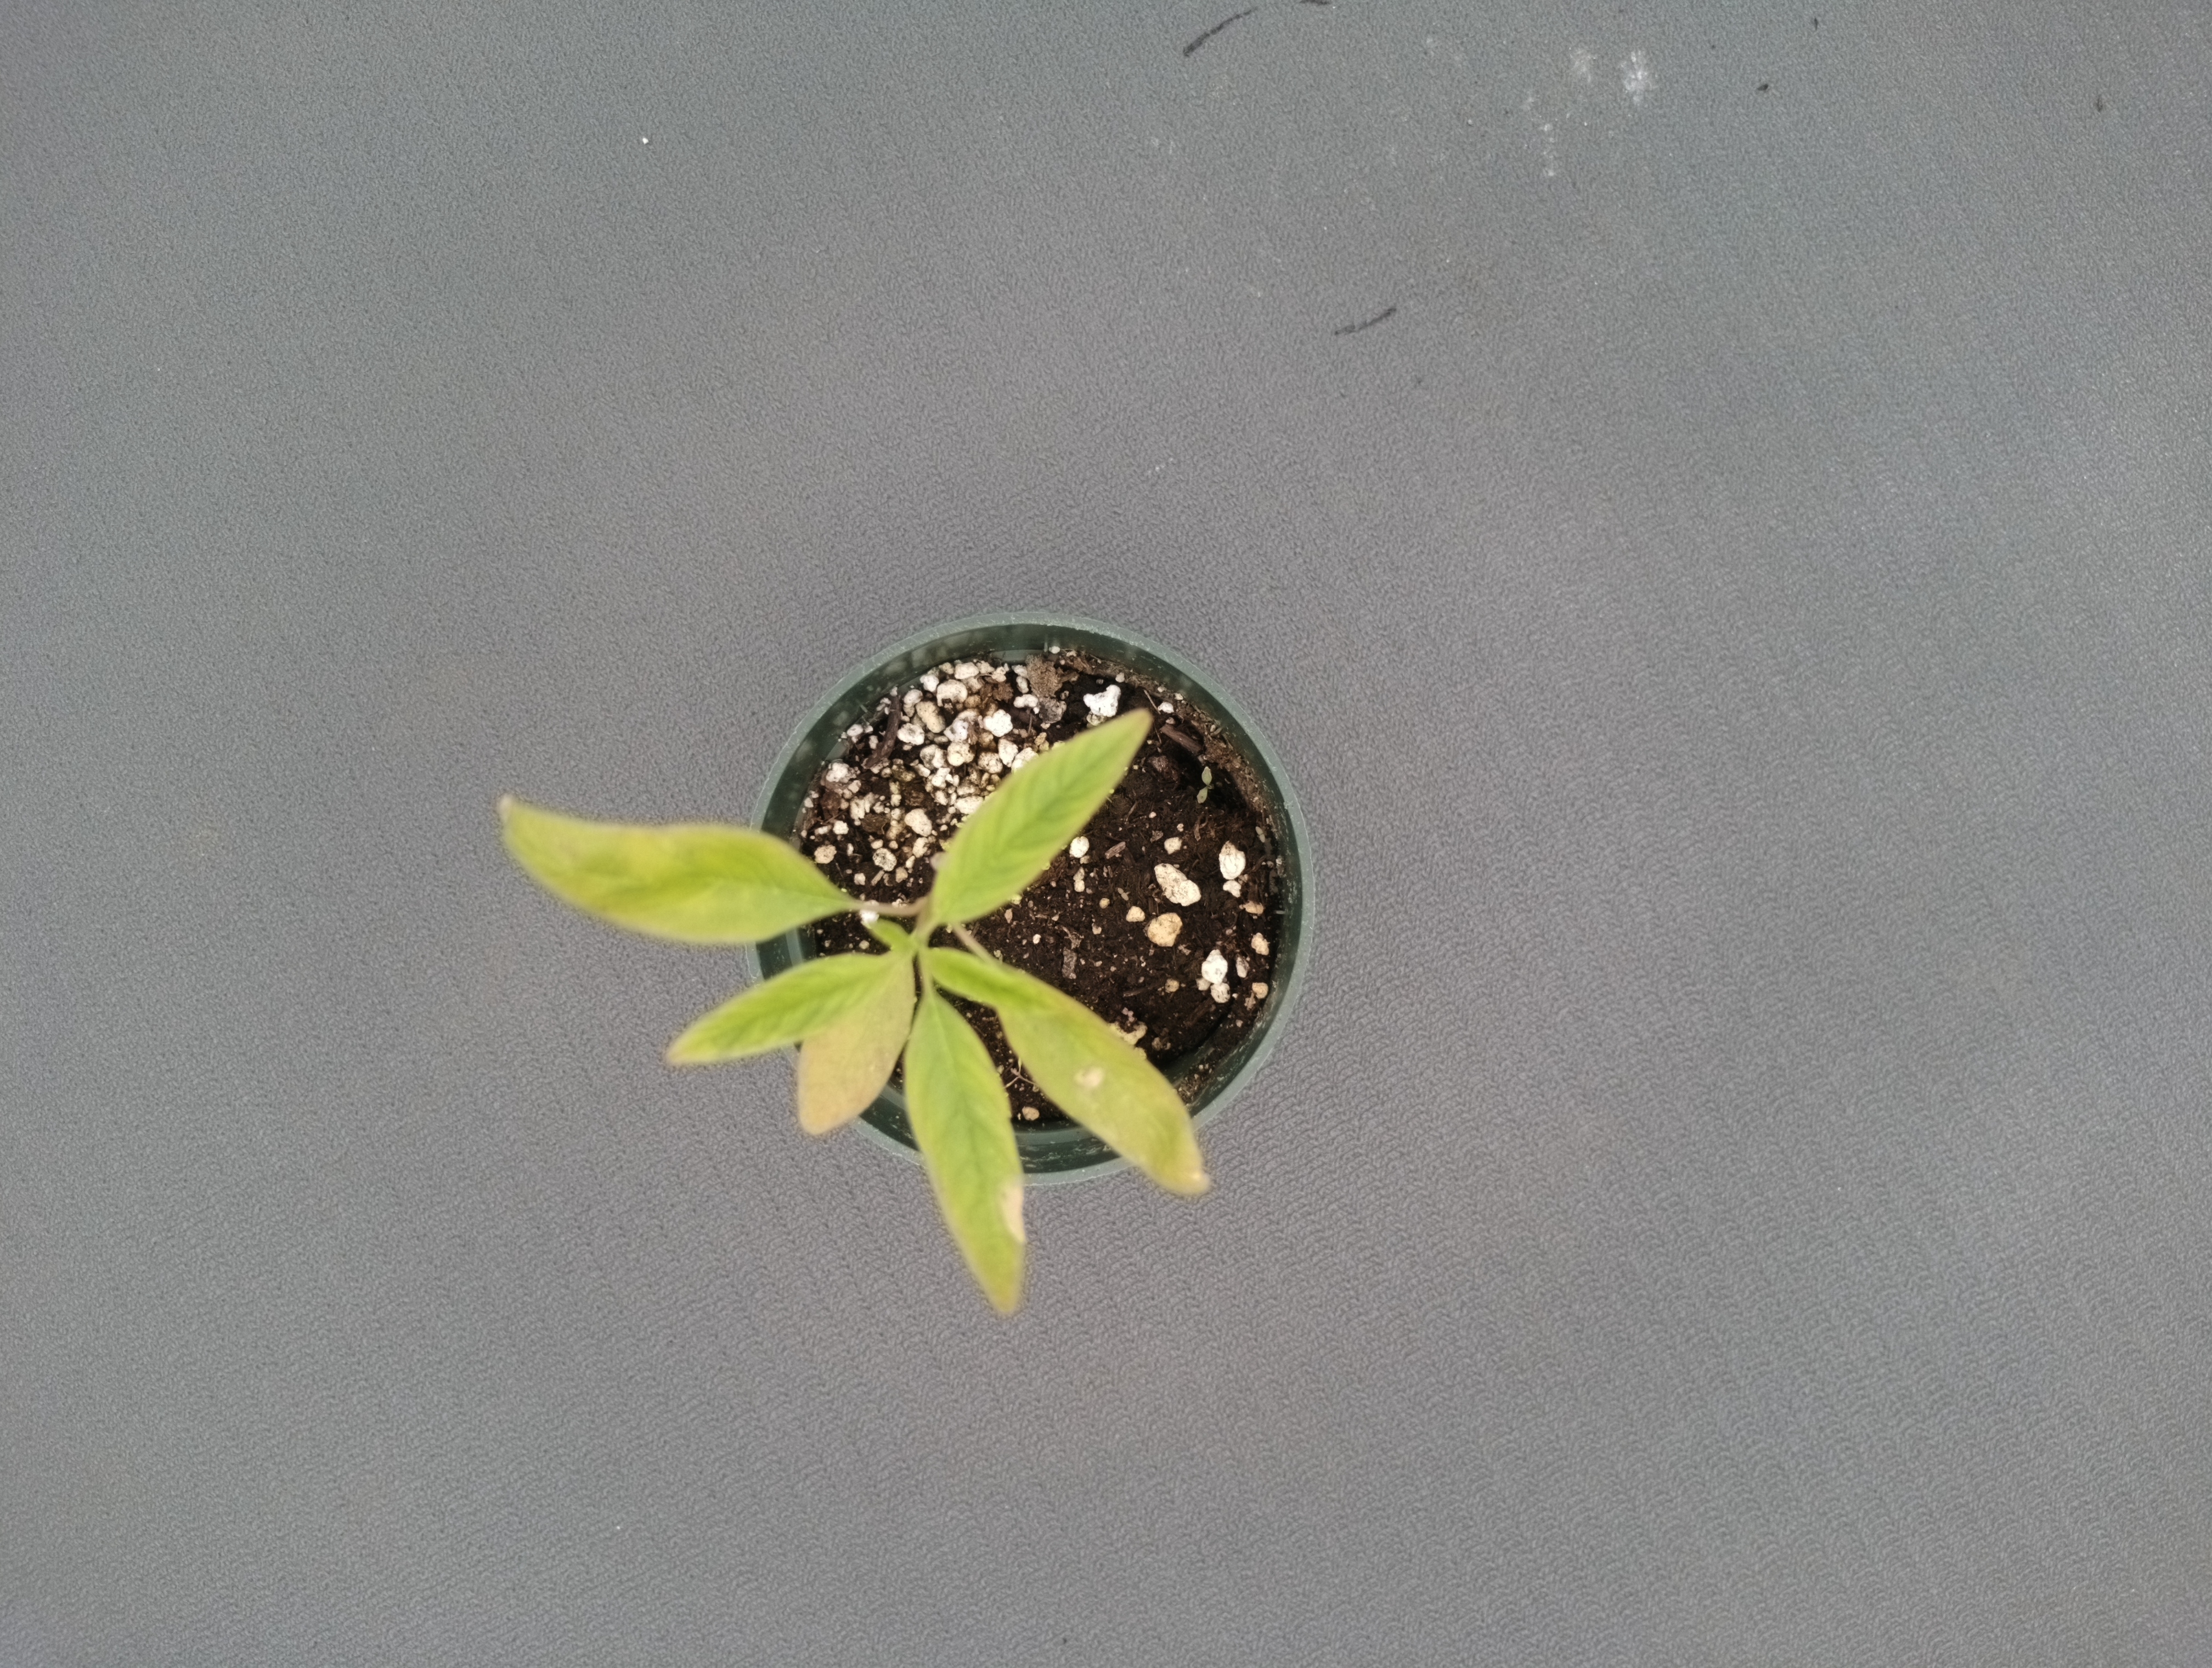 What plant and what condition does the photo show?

waterhemp, chlorosis only
